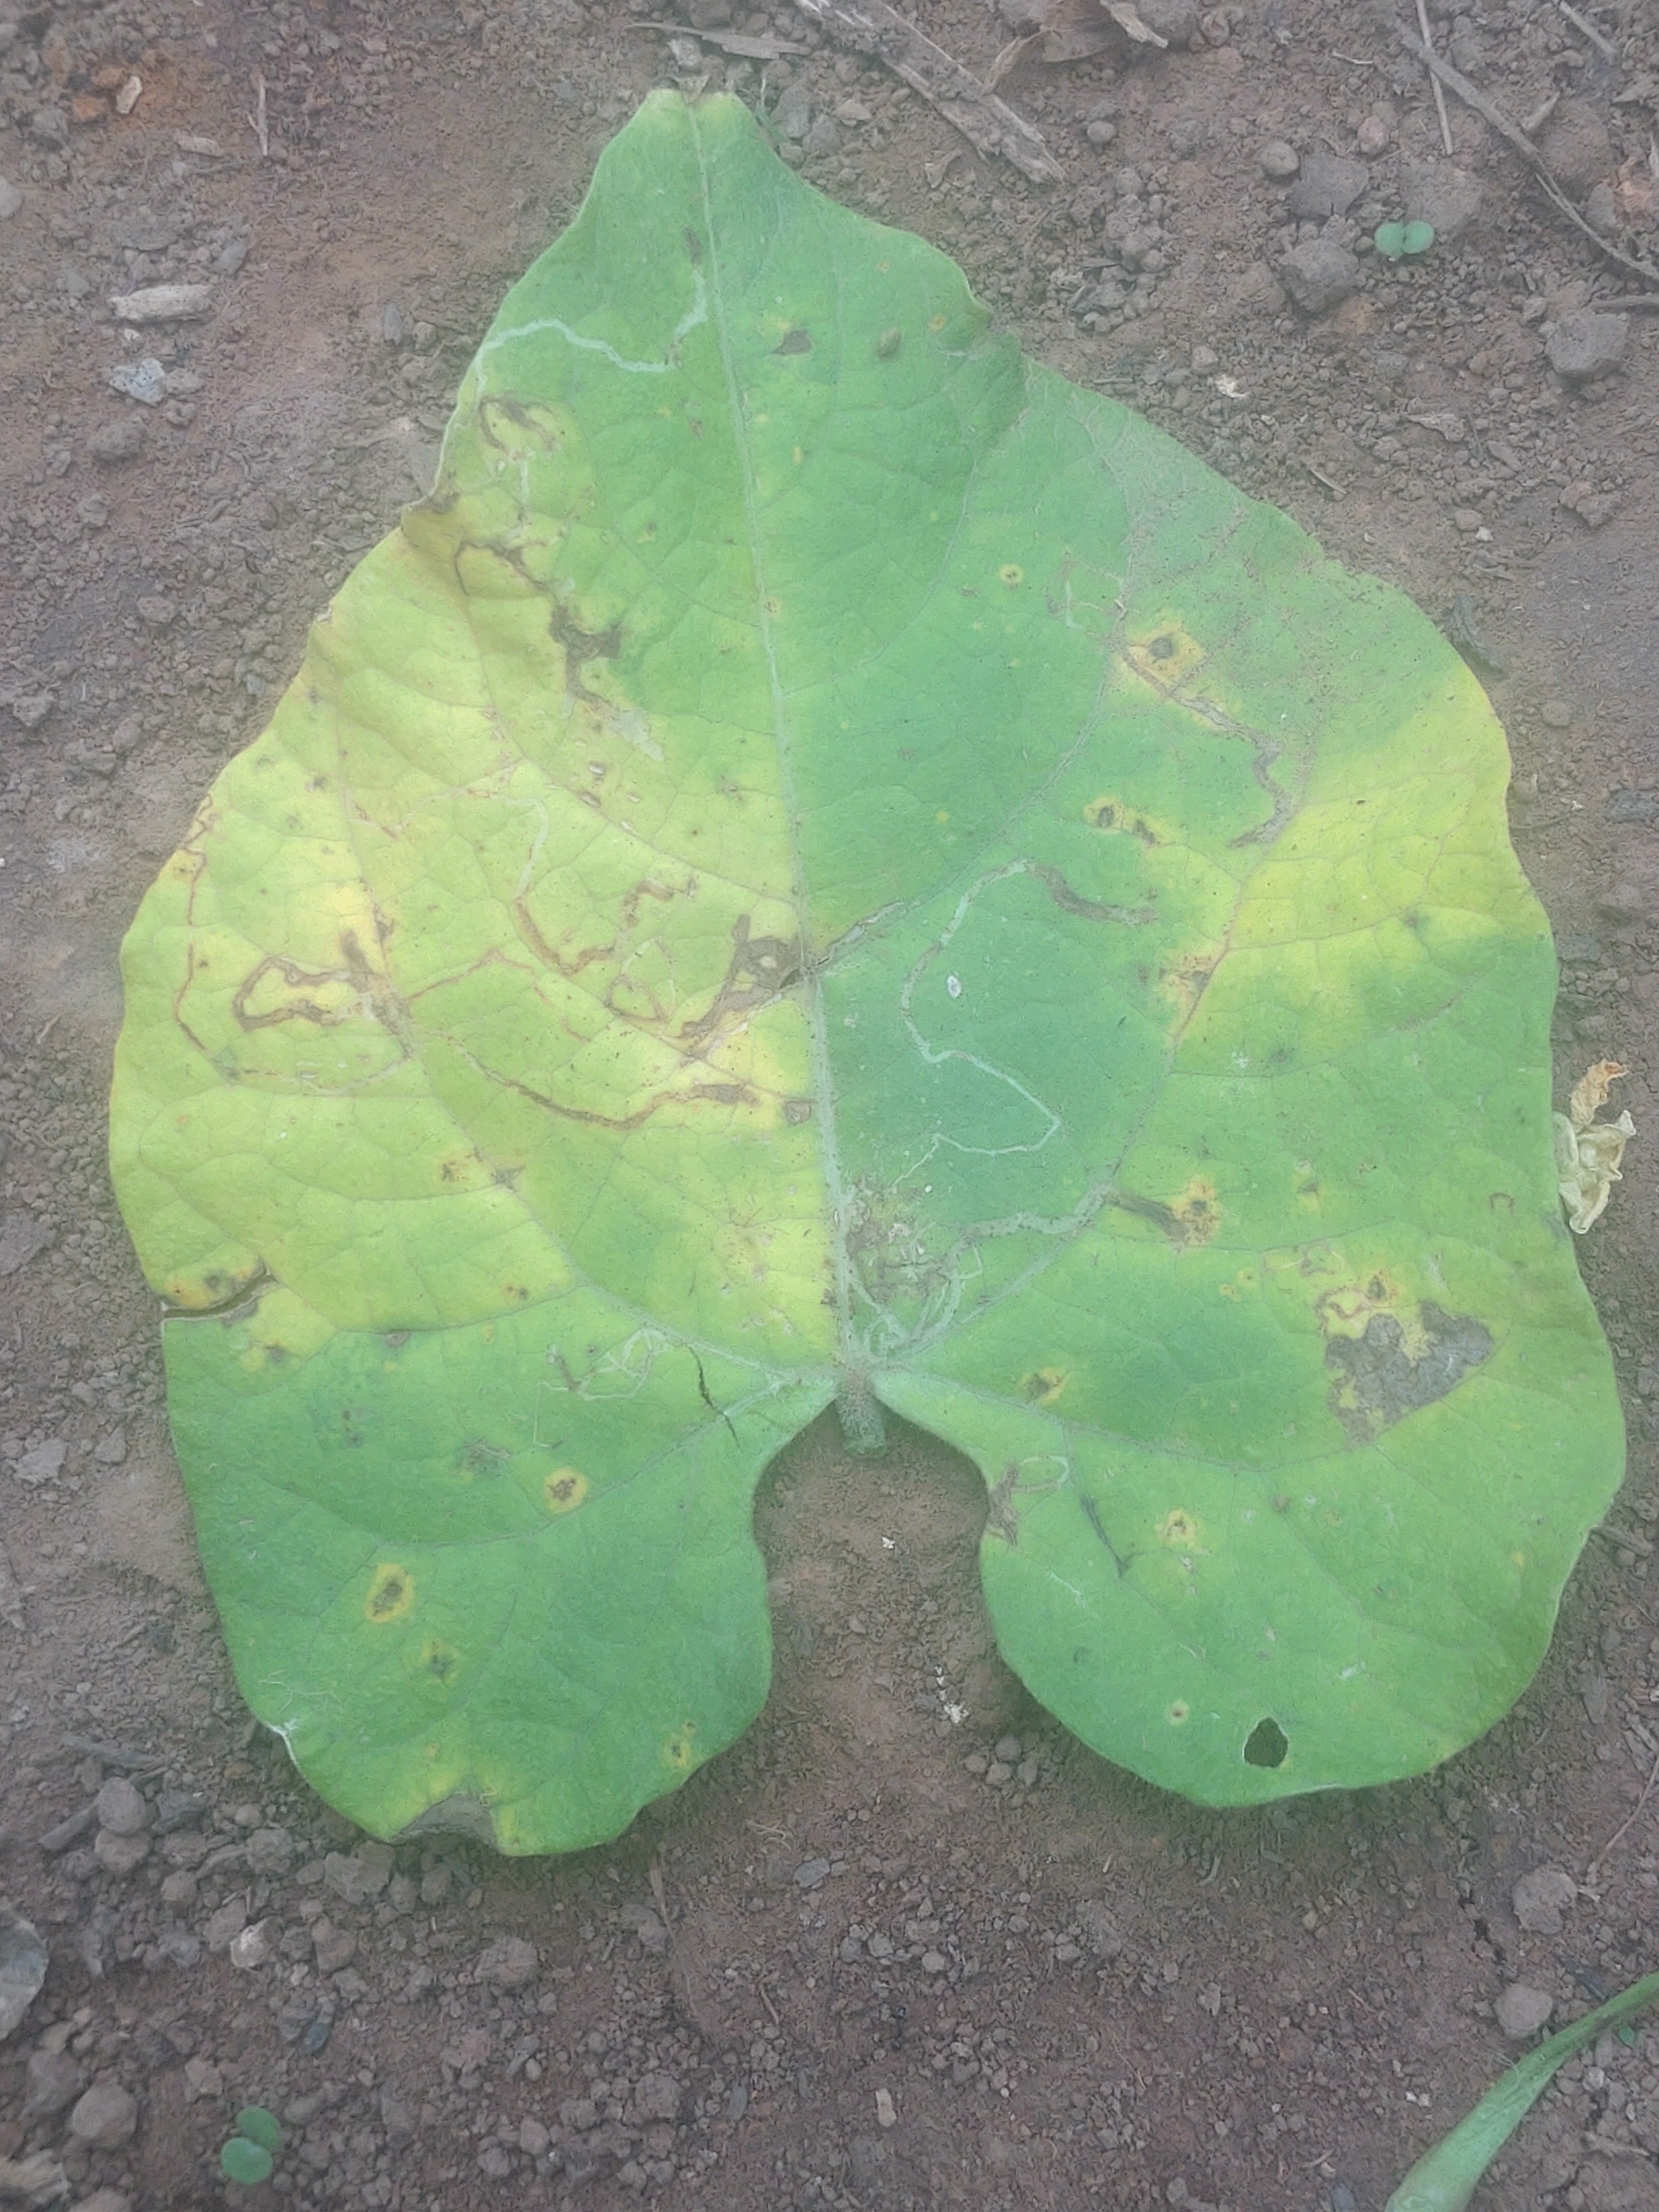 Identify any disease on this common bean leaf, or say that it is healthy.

anthracnose
